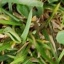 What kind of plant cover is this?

grass
